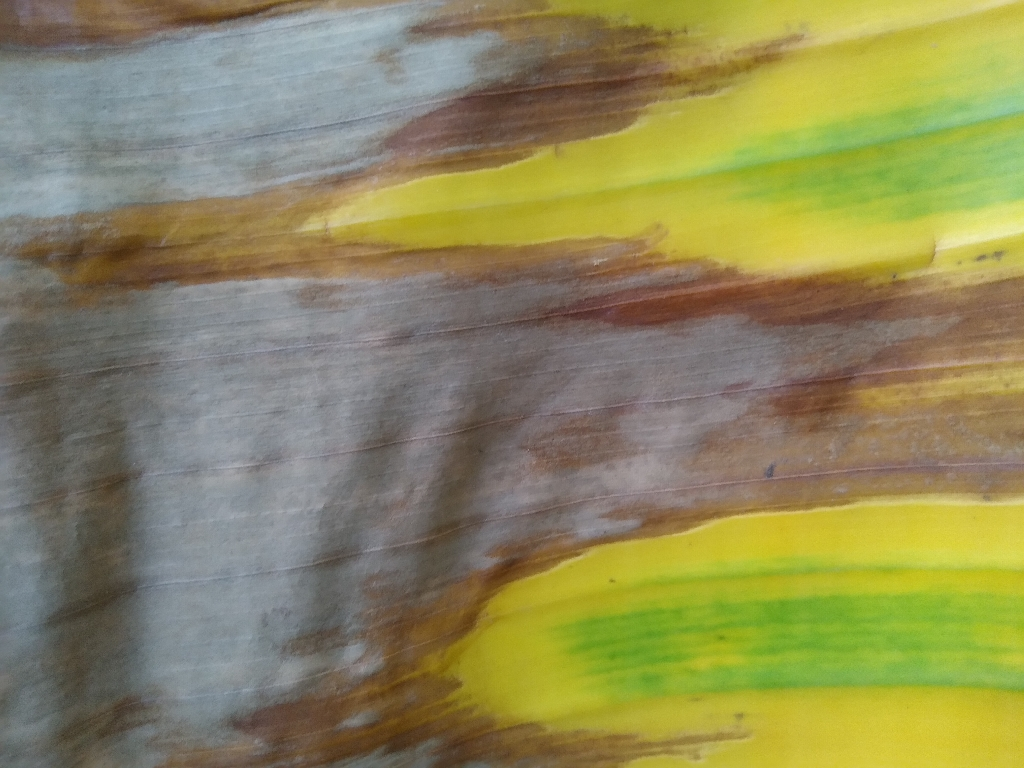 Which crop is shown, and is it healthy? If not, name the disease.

banana, fusarium wilt race 1
